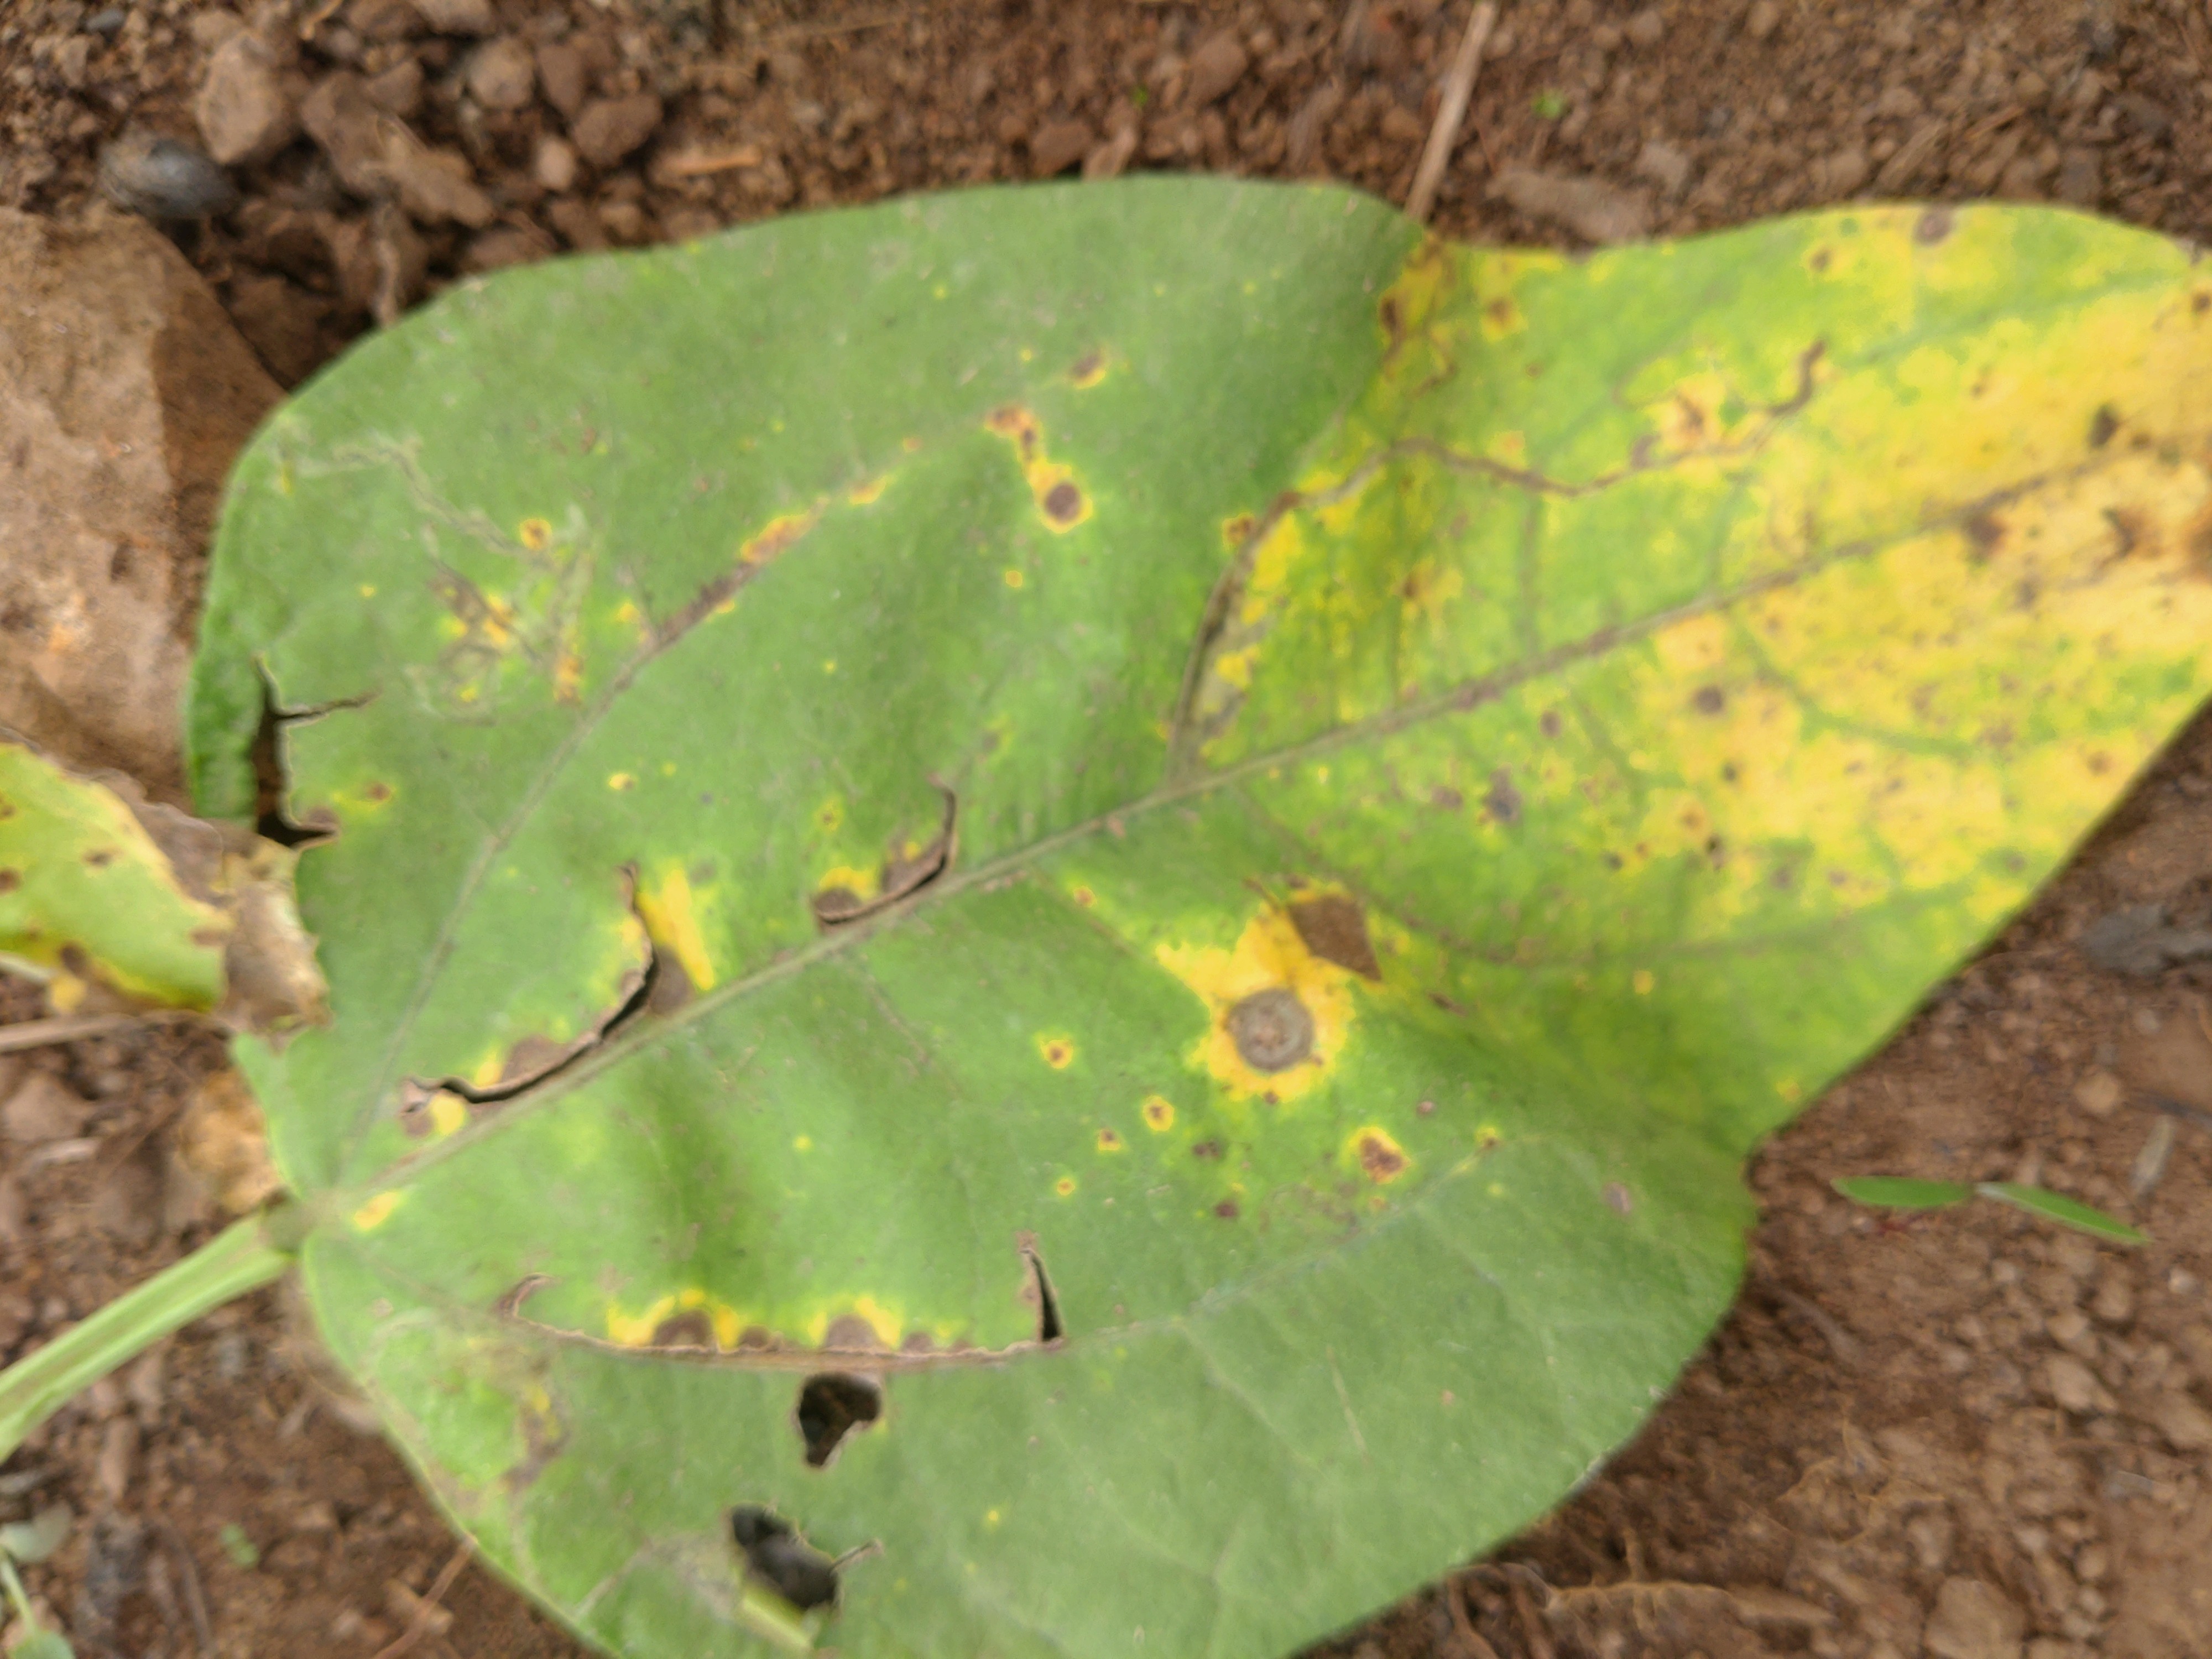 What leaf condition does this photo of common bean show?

rust
